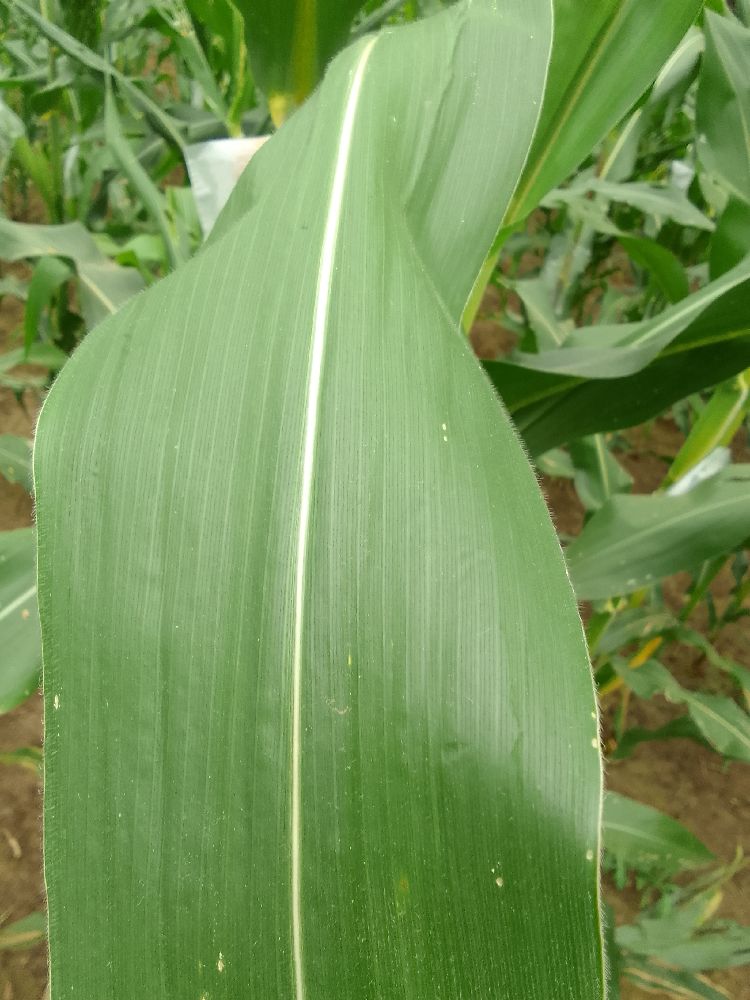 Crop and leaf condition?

maize, healthy
